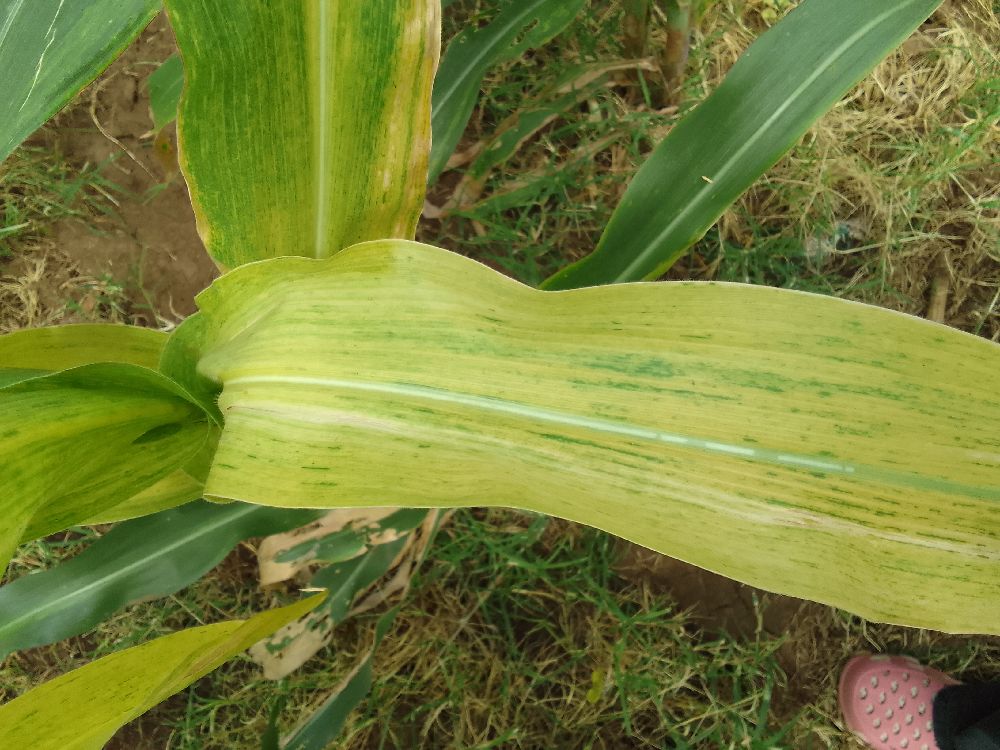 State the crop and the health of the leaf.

maize, maize lethal necrosis
